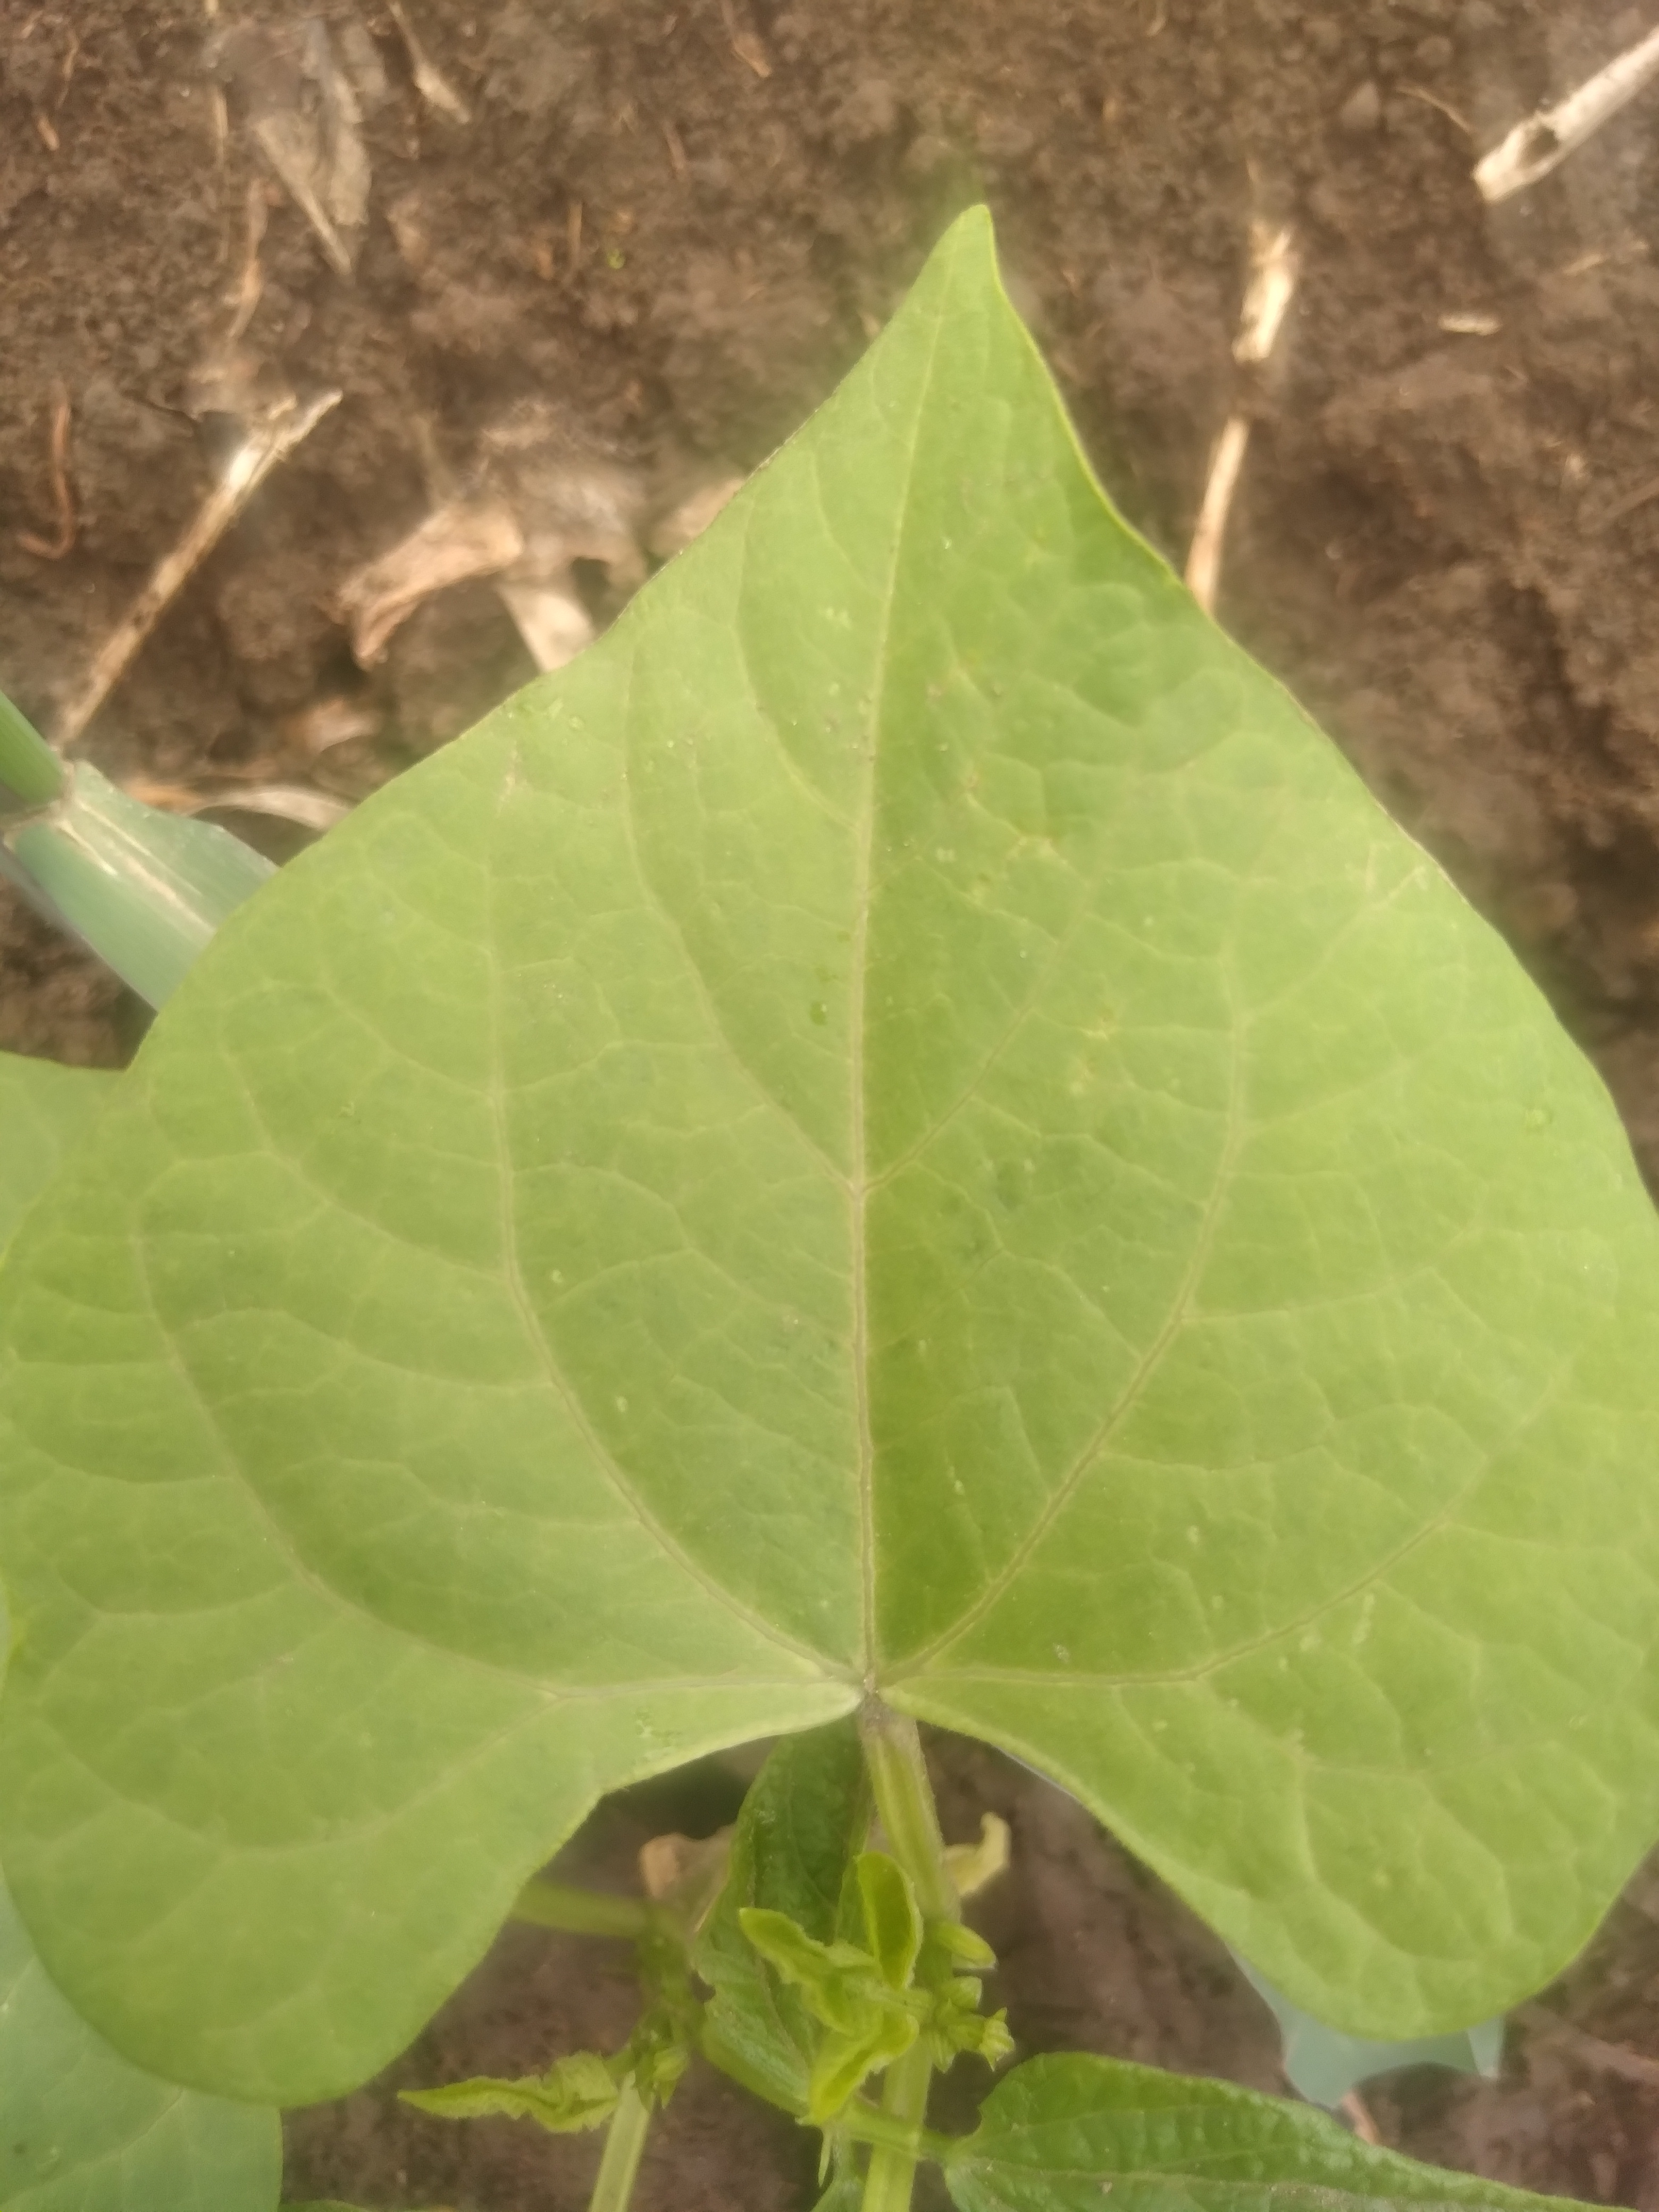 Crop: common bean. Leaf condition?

healthy
